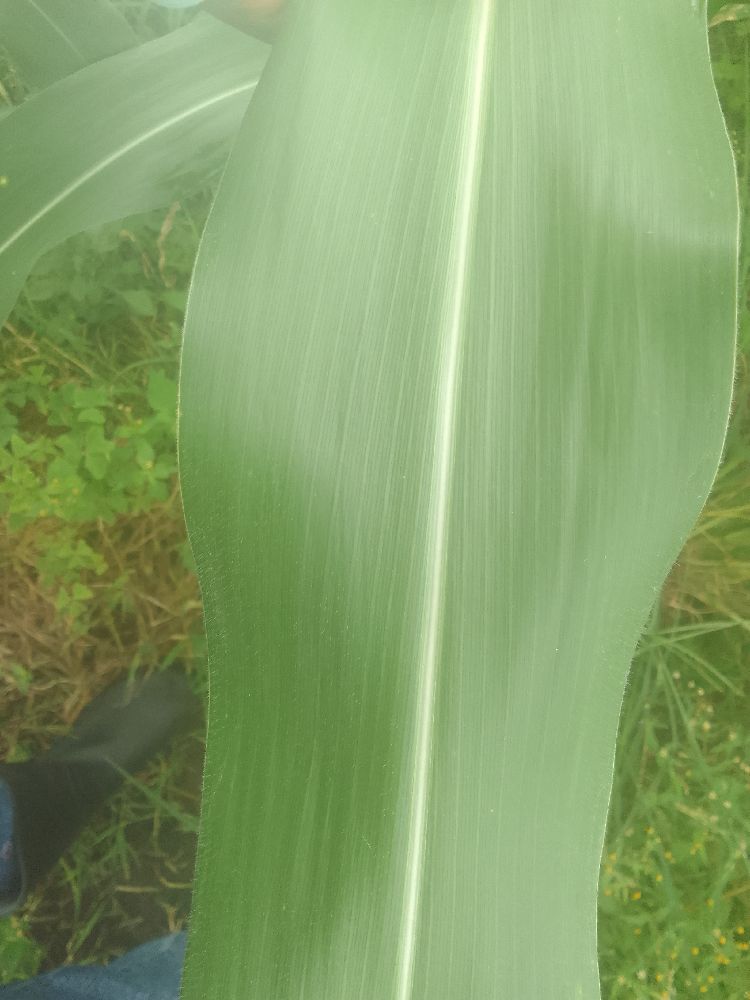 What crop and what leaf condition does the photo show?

maize, healthy
